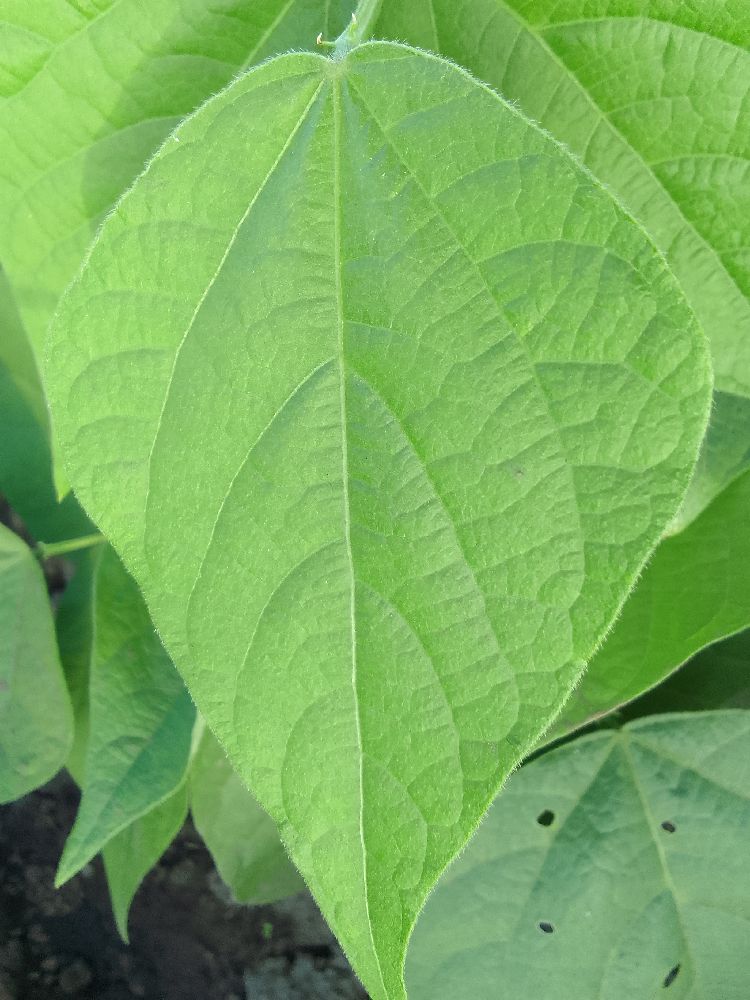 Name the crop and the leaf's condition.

common bean, healthy
